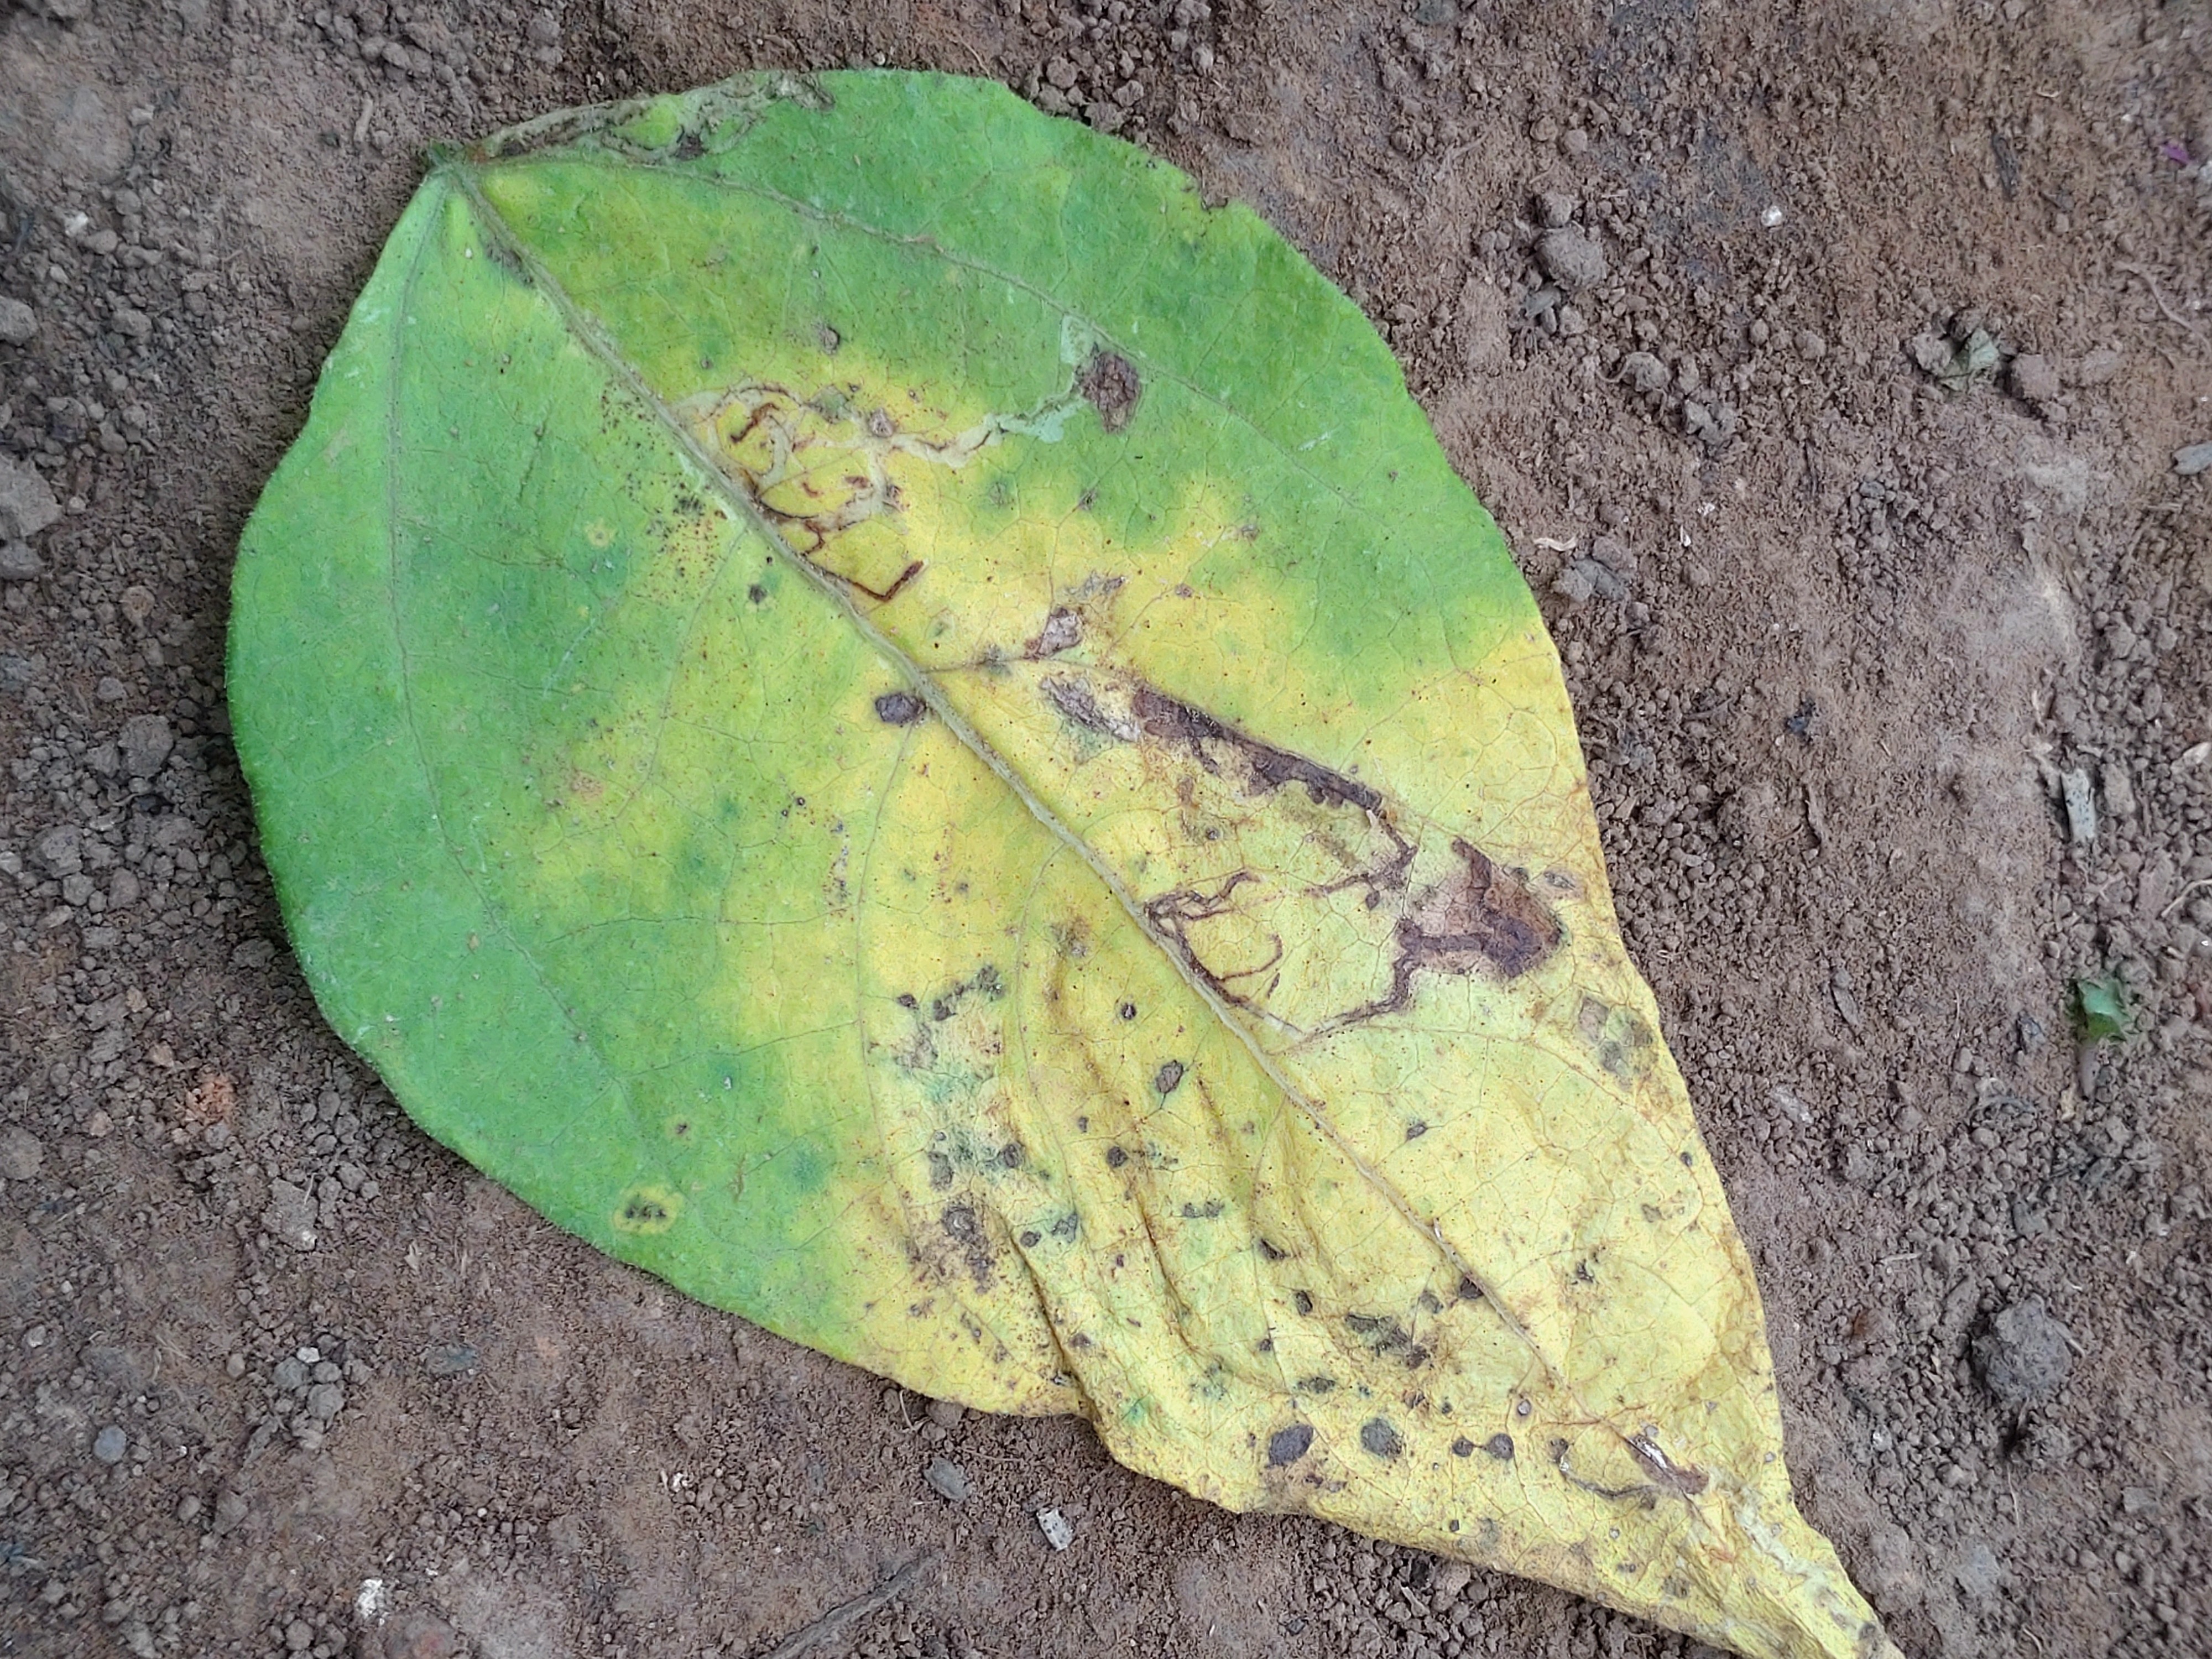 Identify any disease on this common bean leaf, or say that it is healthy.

anthracnose
